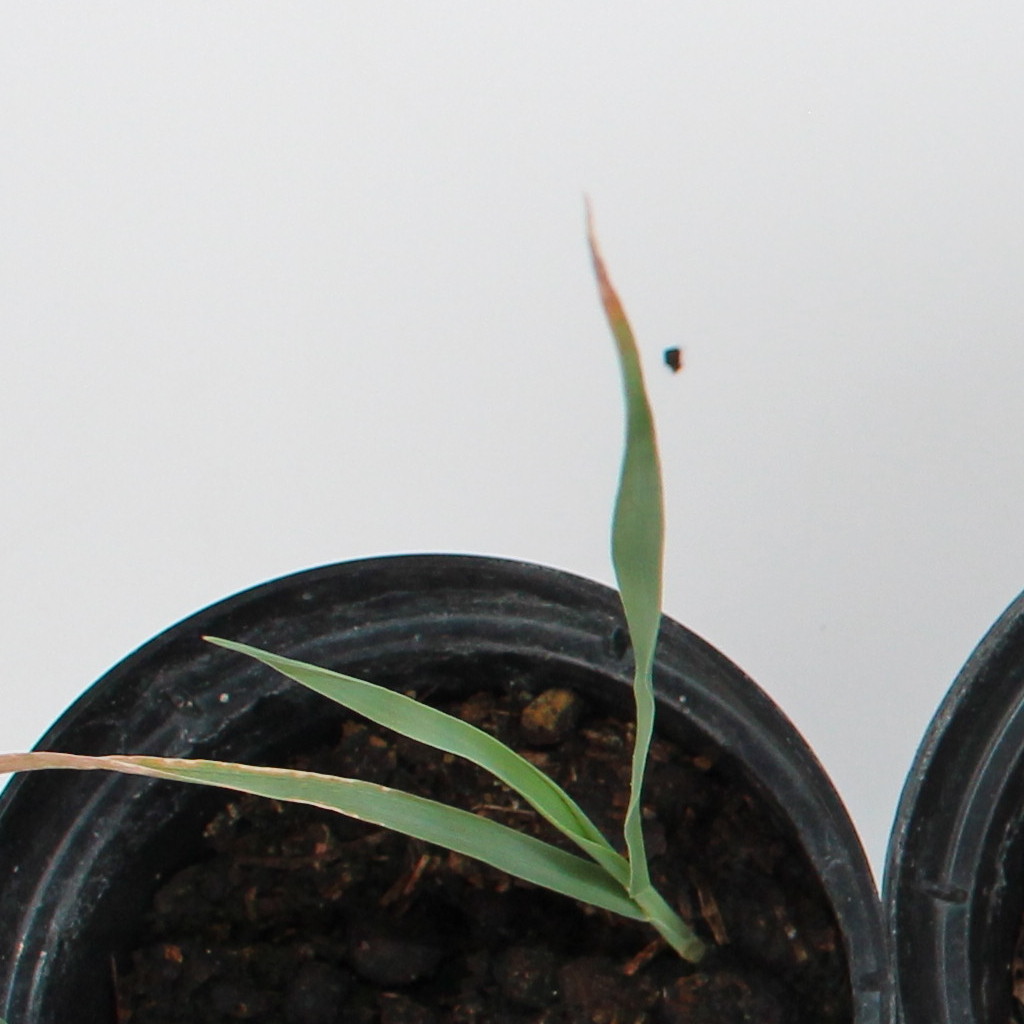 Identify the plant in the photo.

Avena sterilis
